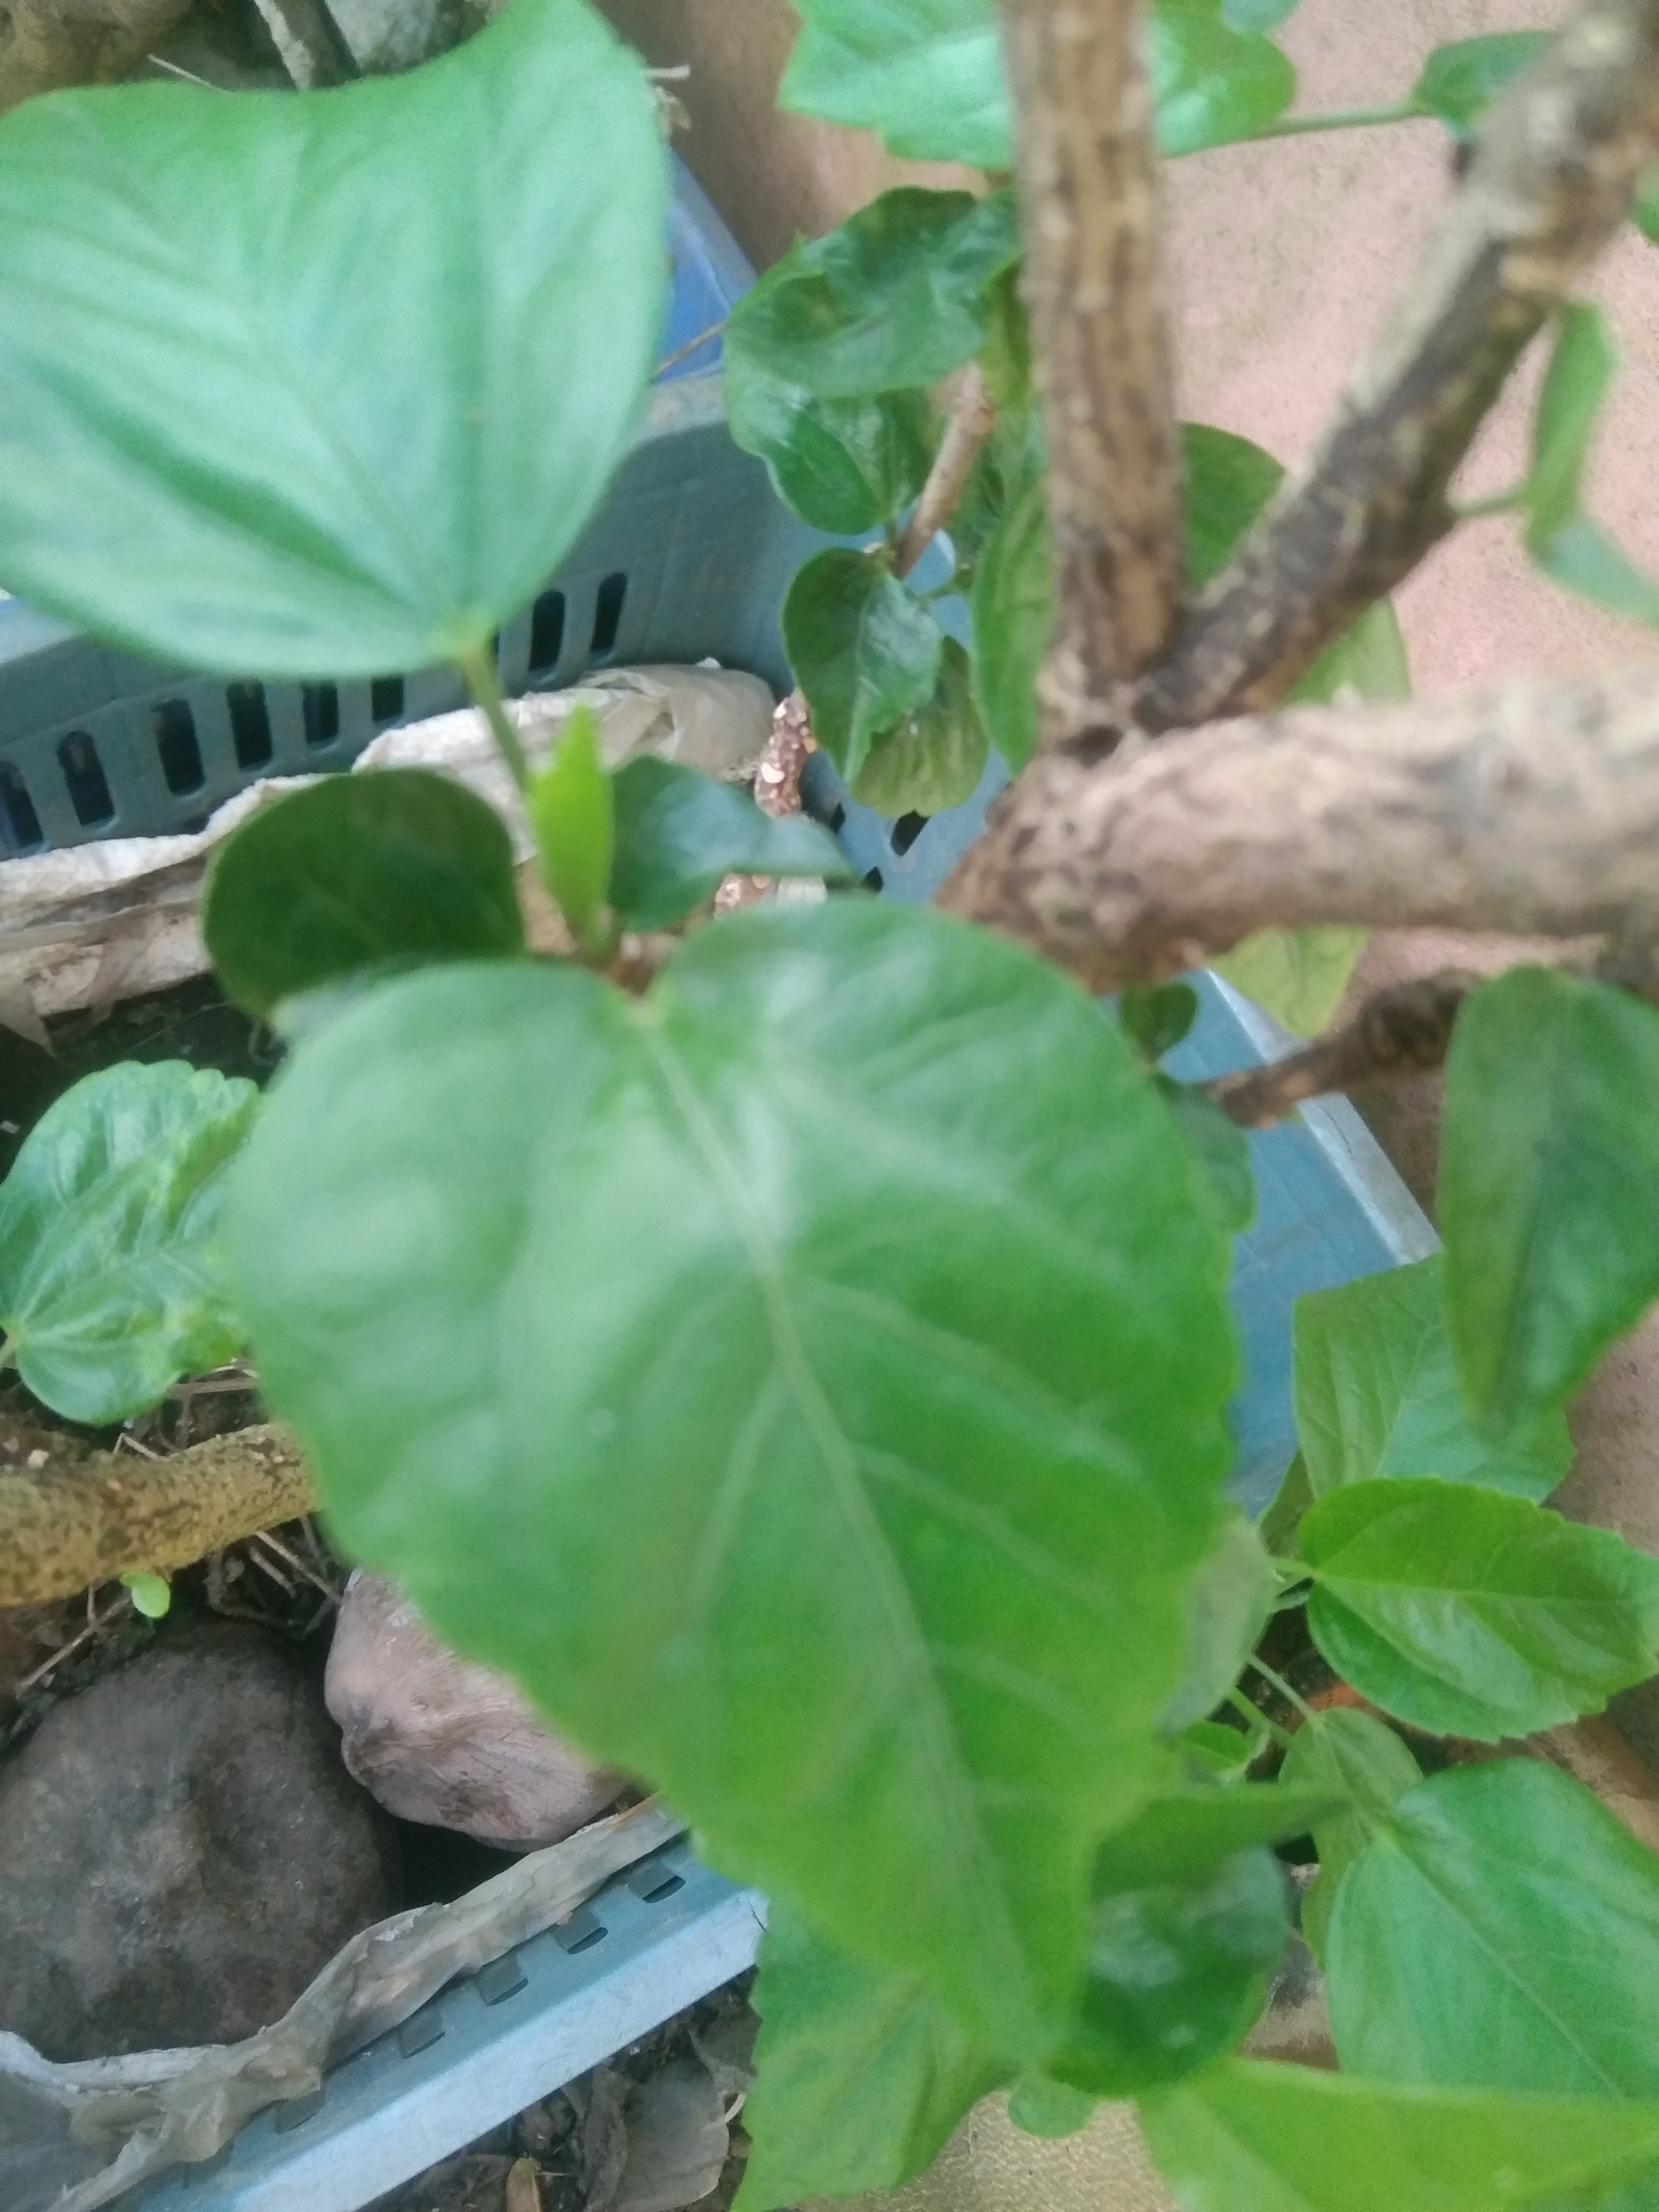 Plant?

hibiscus
